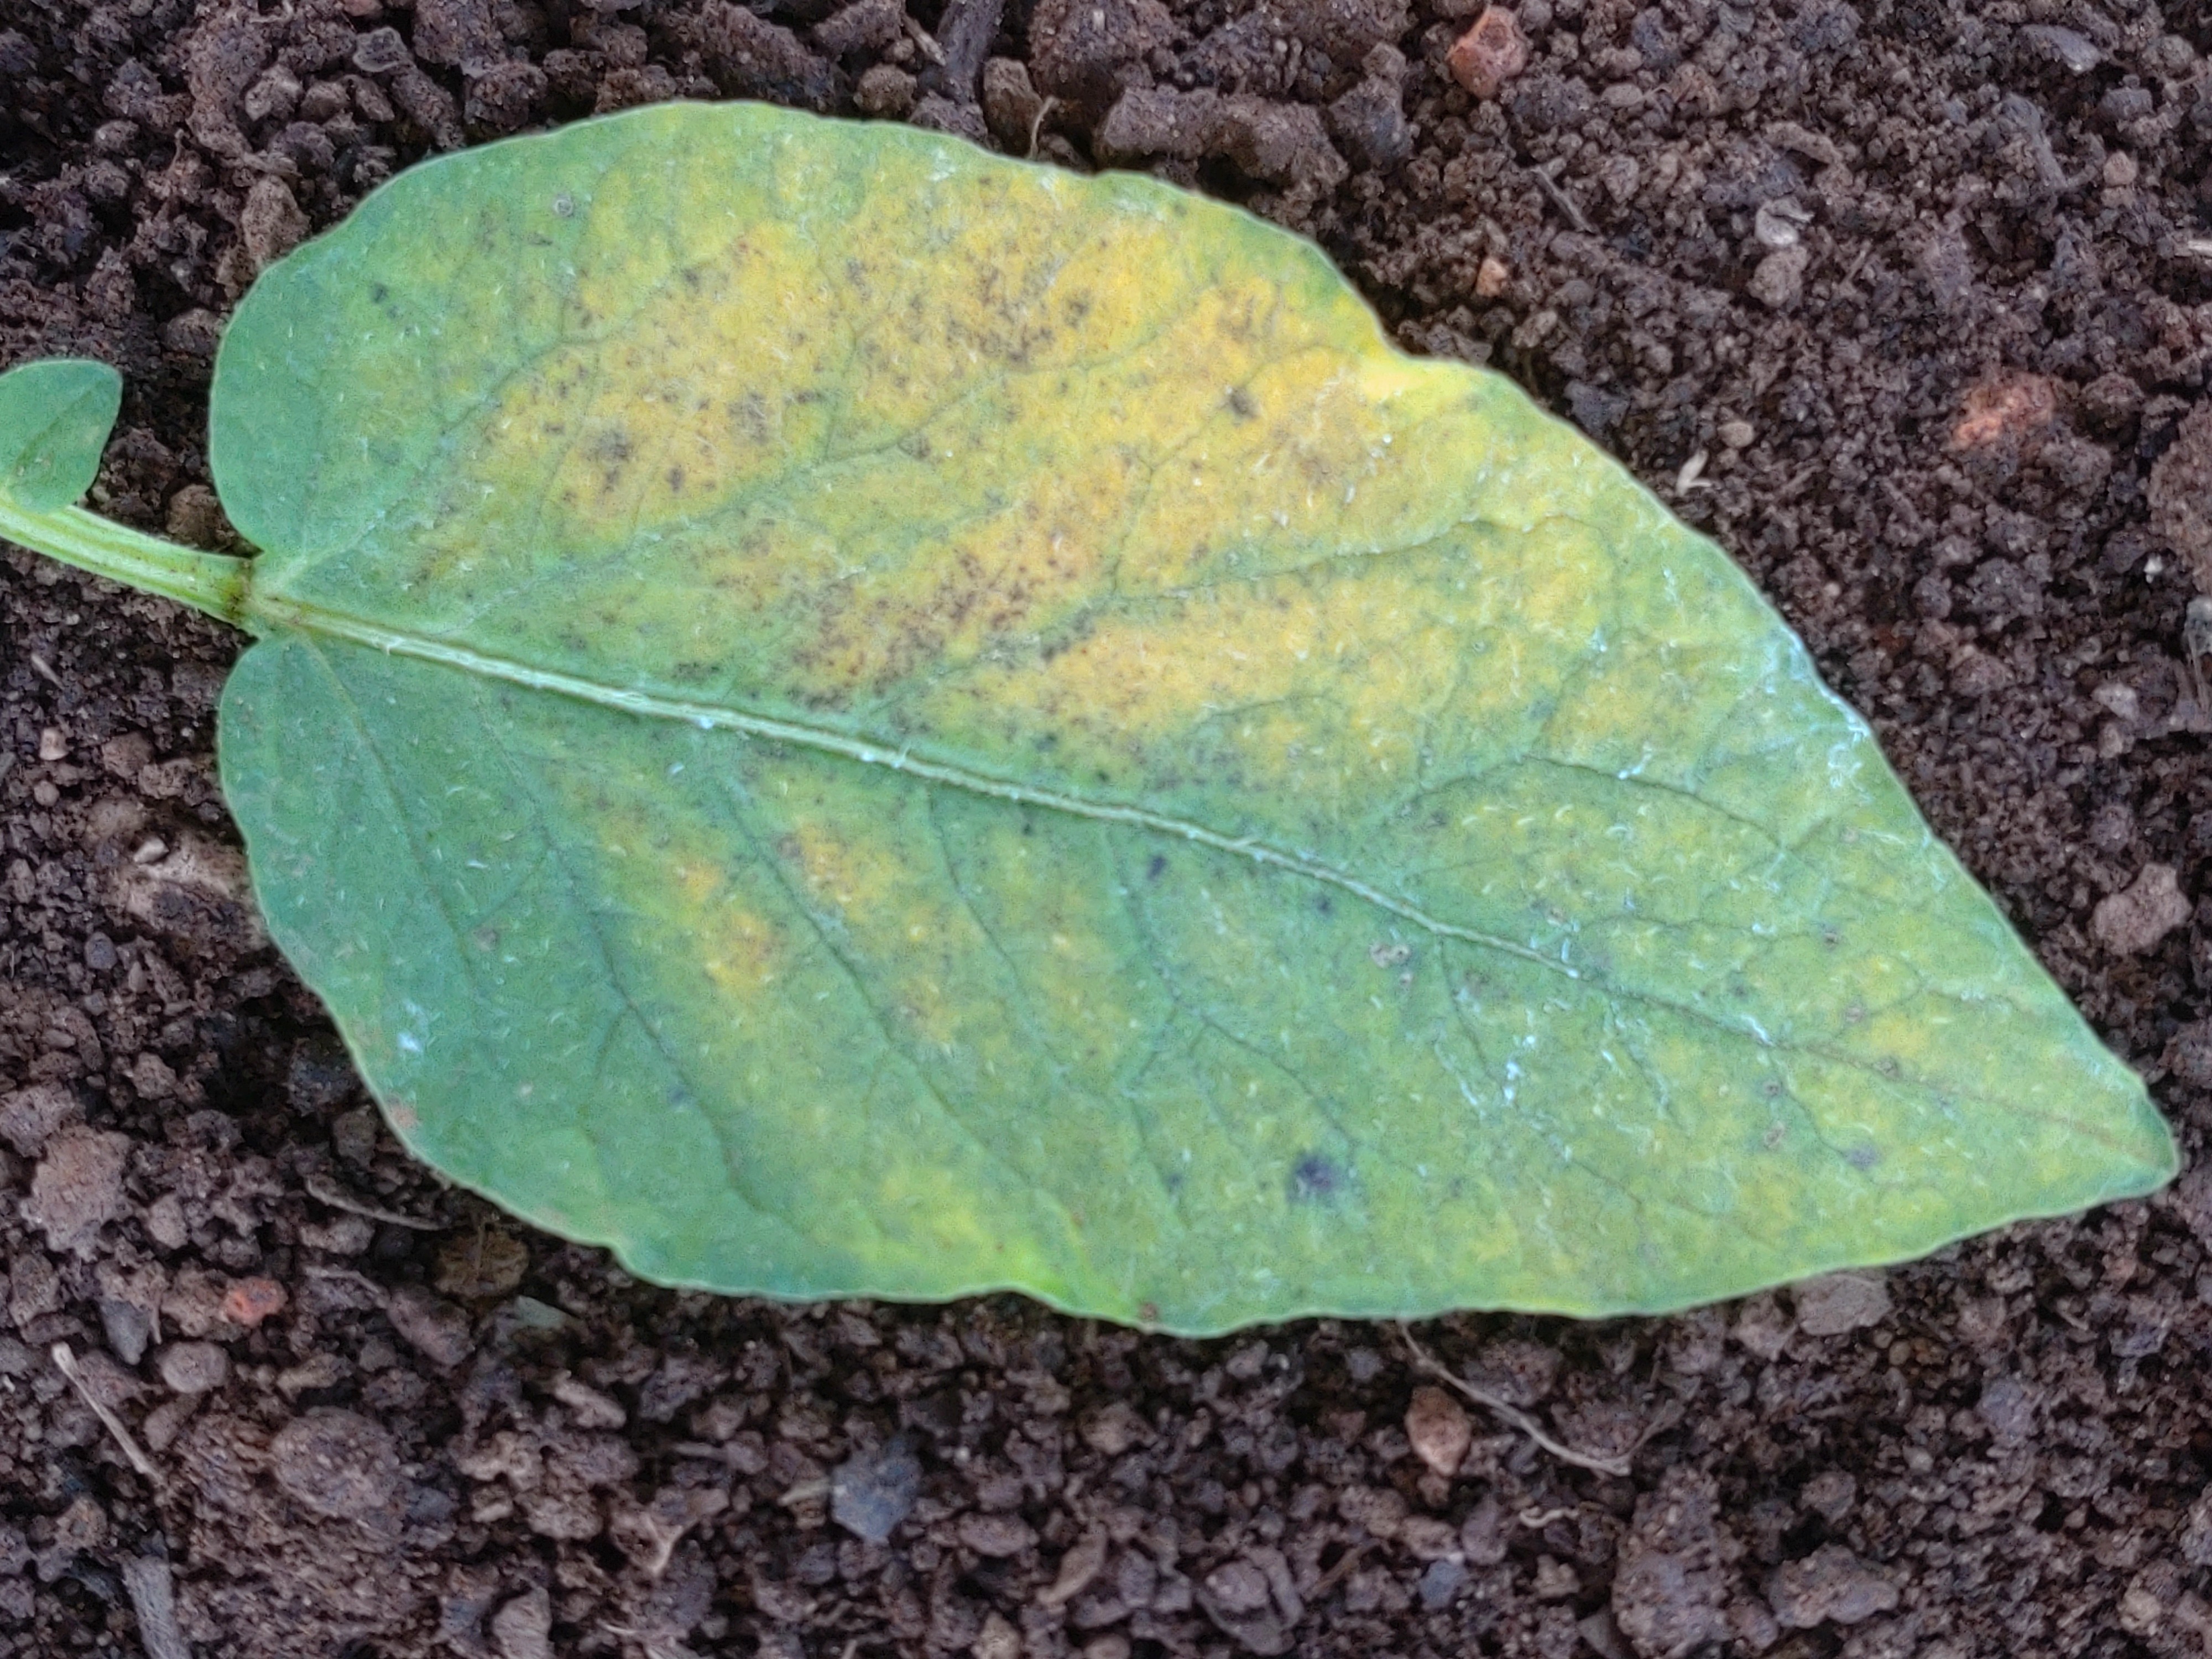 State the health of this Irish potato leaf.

late blight
